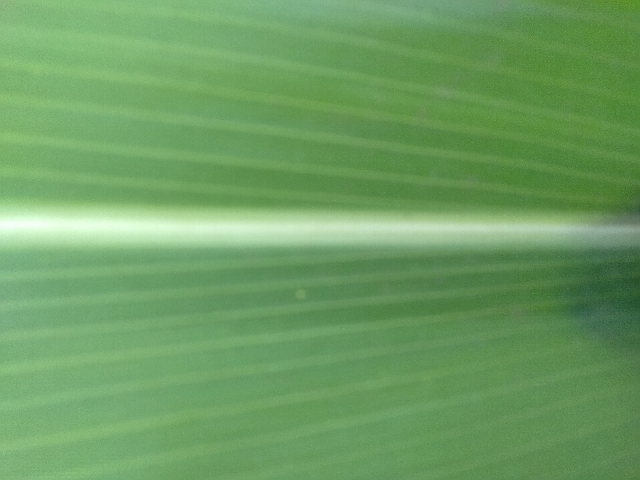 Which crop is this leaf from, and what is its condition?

maize, healthy
